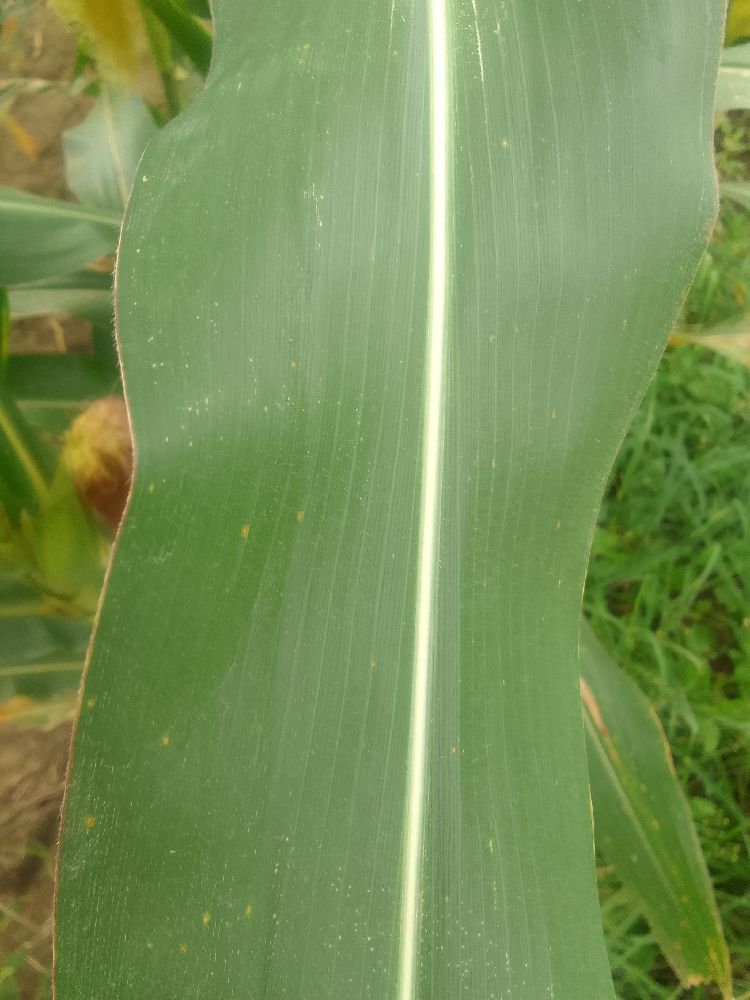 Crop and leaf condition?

maize, healthy
